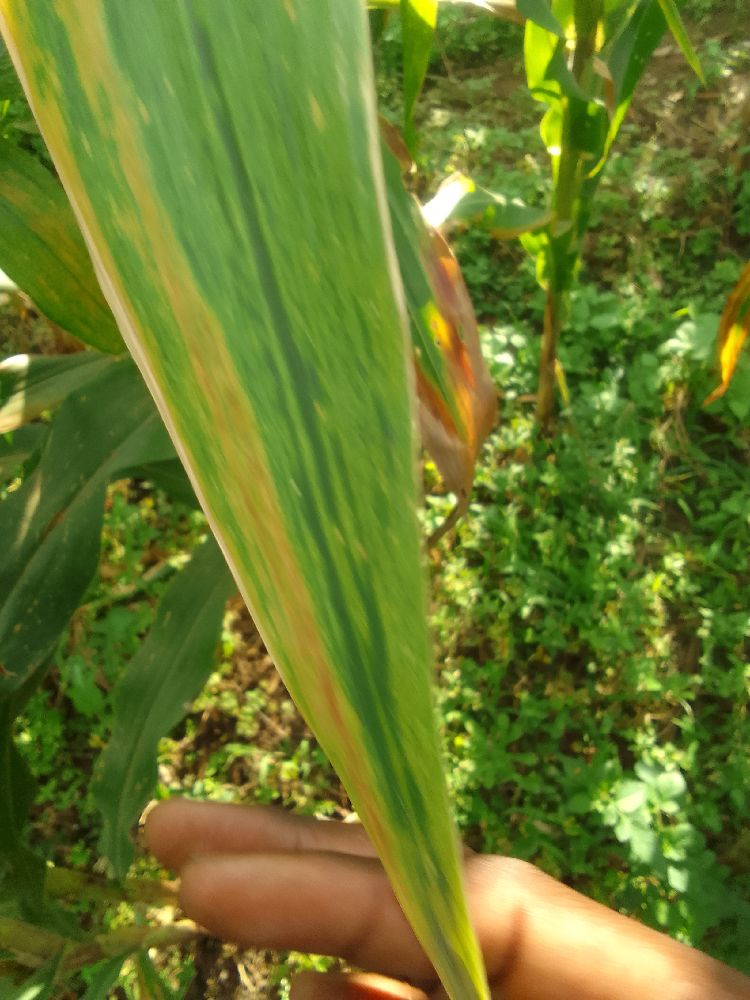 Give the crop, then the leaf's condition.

maize, maize lethal necrosis
